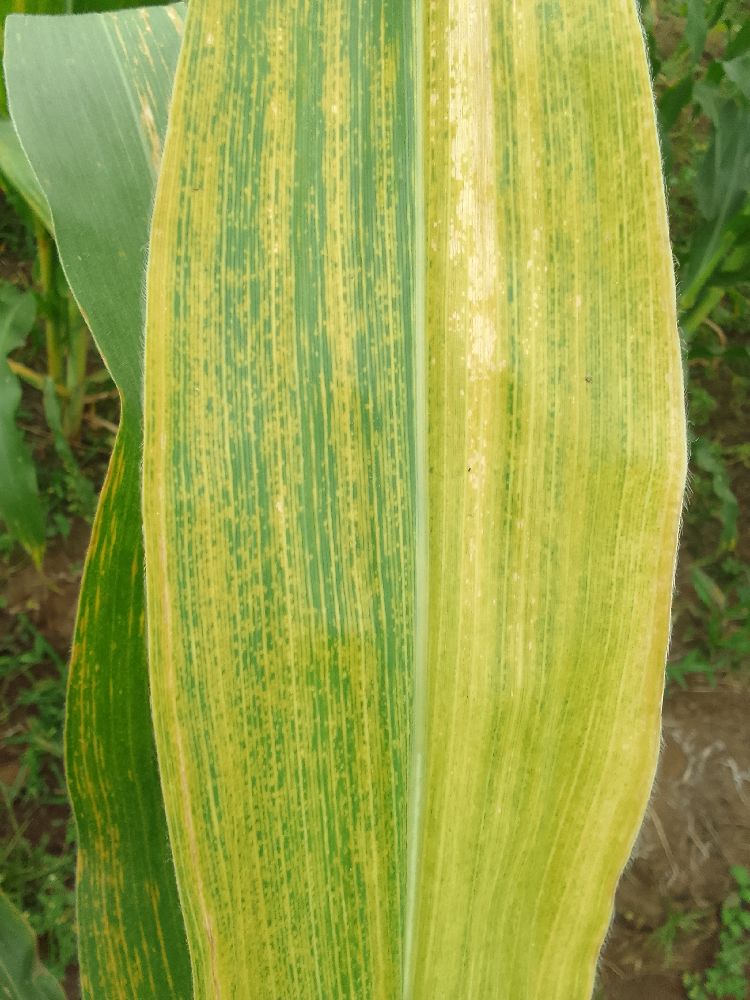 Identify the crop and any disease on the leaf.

maize, maize lethal necrosis
